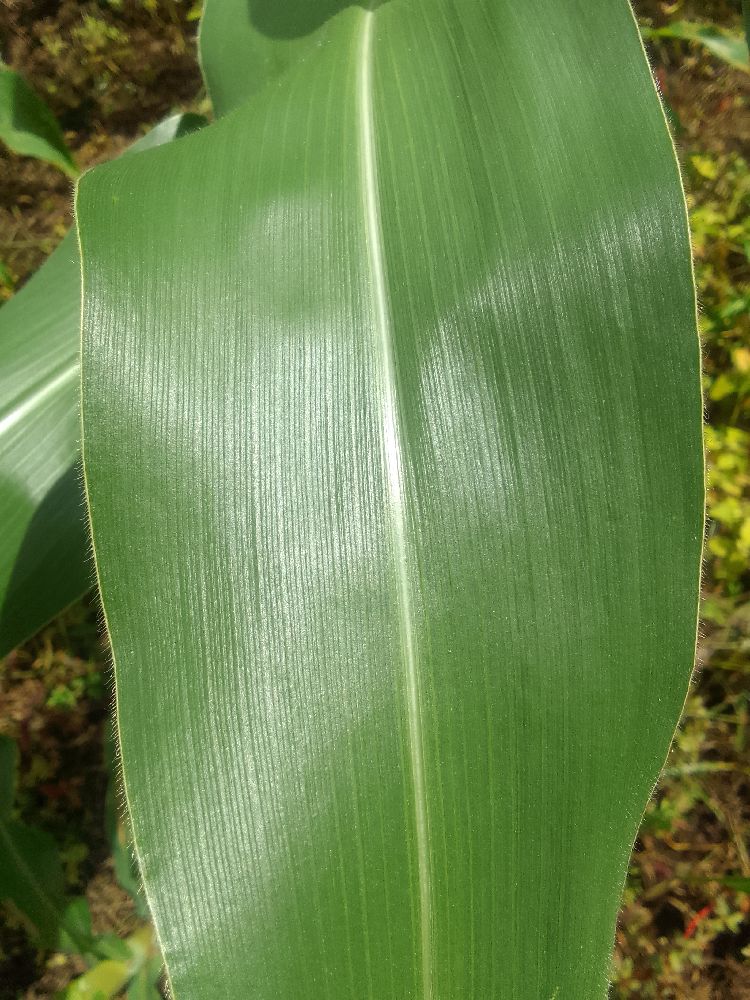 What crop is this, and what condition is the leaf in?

maize, healthy
